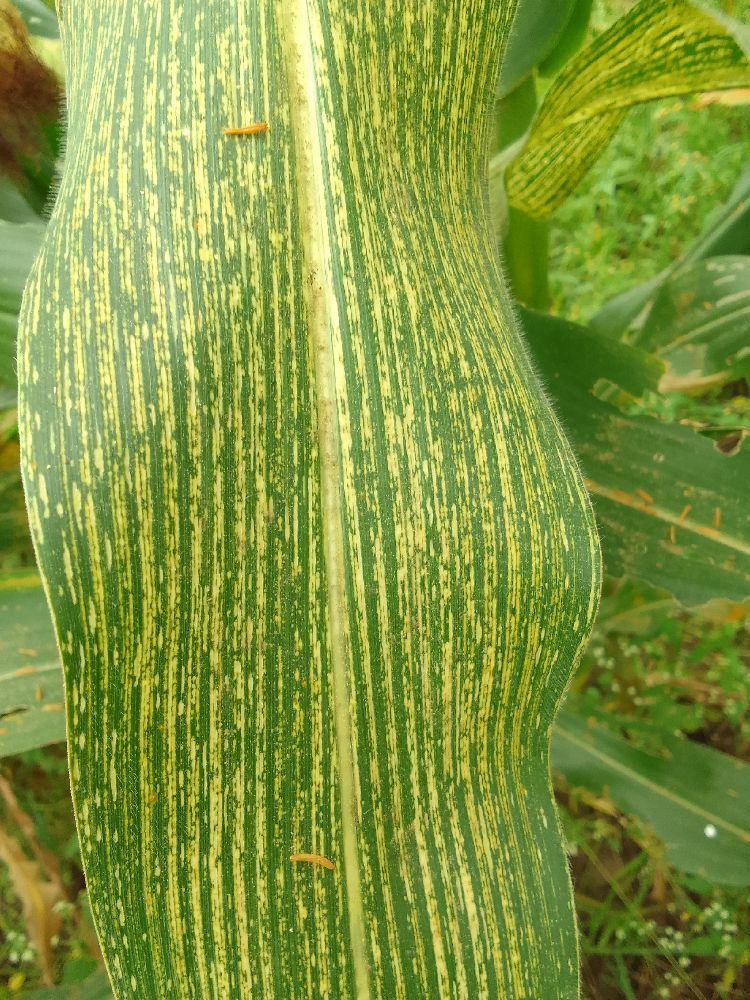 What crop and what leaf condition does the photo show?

maize, maize streak virus
